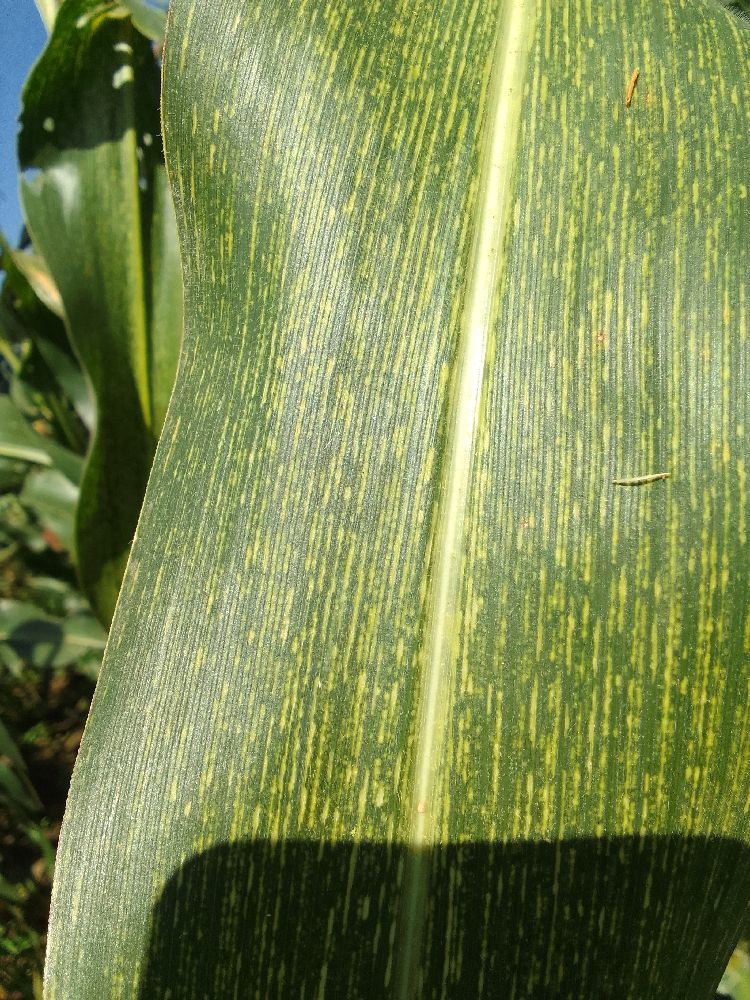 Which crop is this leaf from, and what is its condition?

maize, maize streak virus
